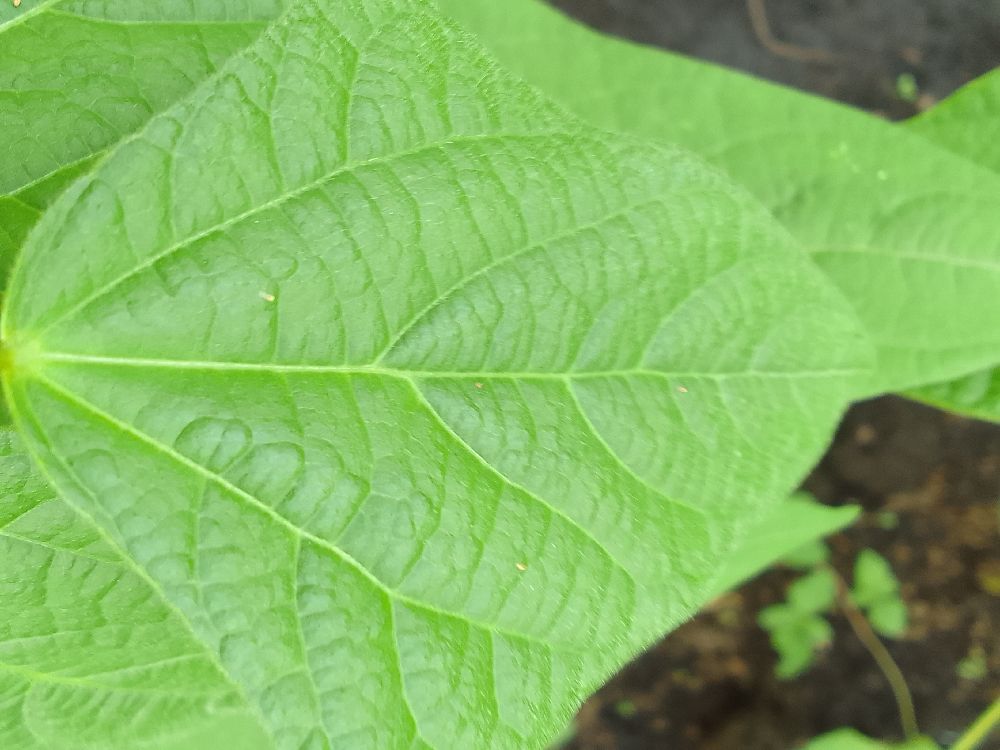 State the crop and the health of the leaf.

common bean, healthy
